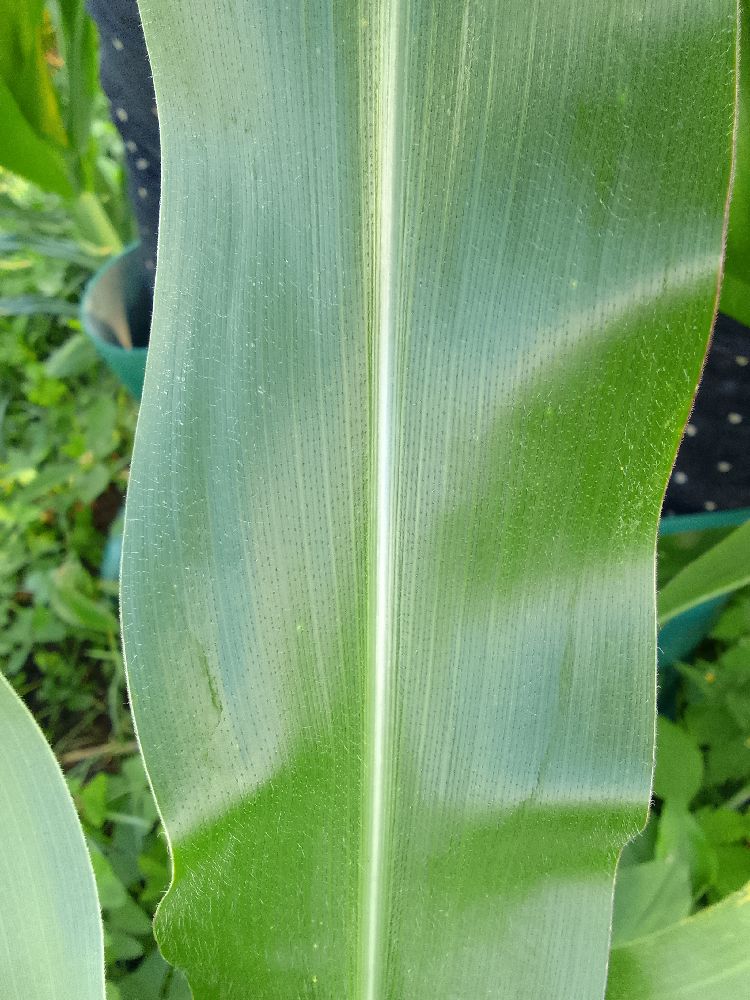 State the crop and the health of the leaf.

maize, healthy
